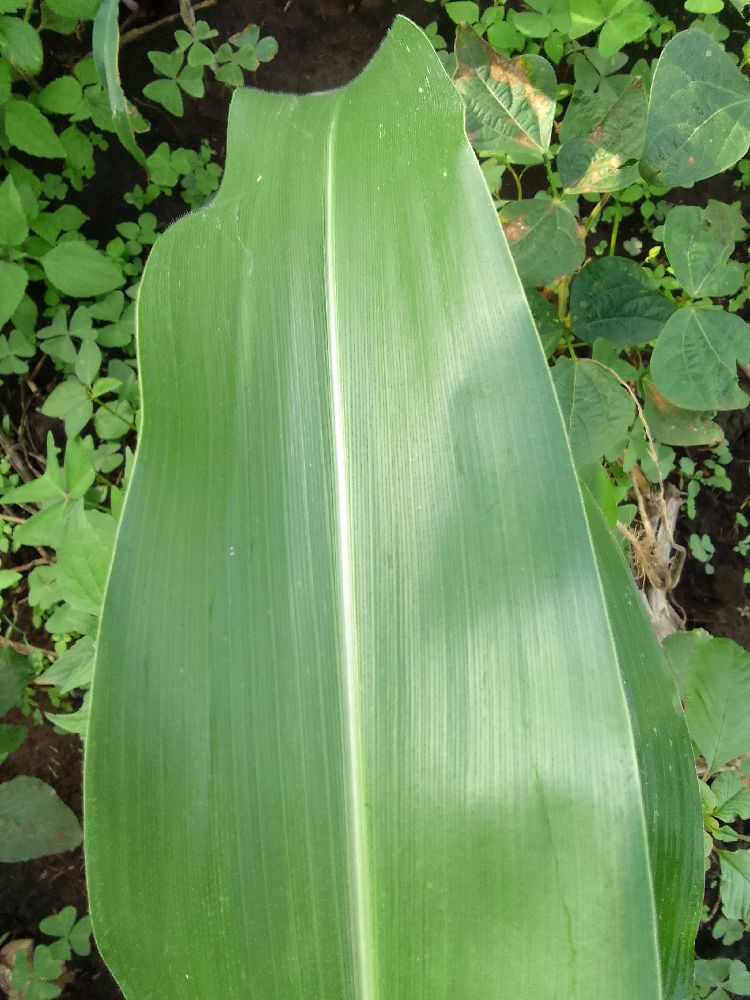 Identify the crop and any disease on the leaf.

maize, healthy
